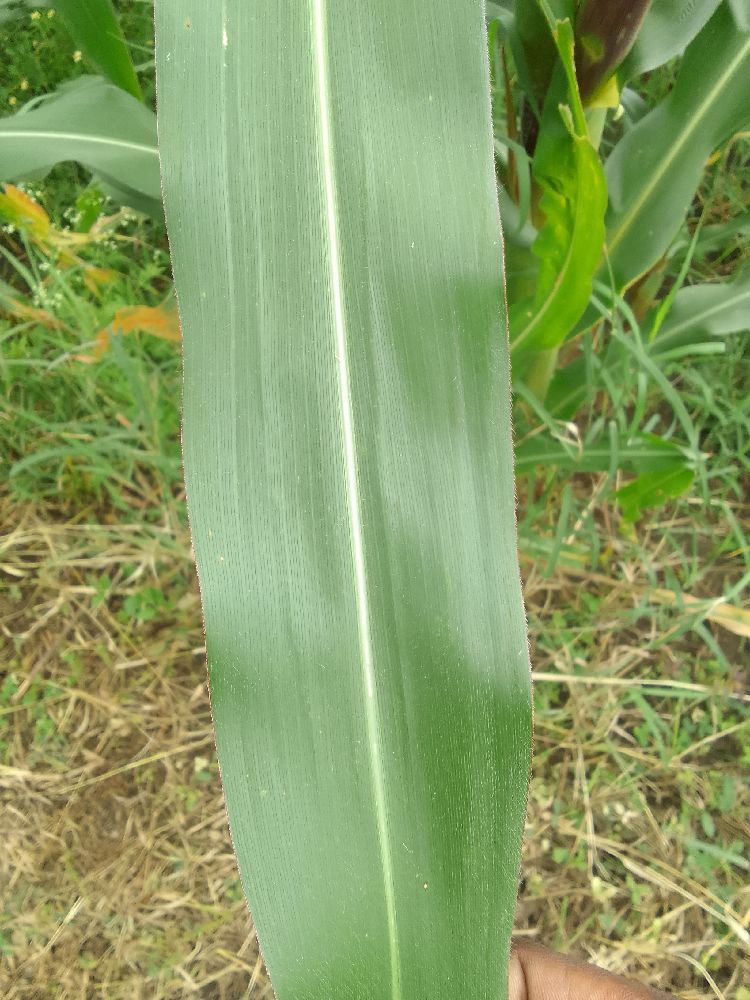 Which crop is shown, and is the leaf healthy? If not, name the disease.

maize, healthy
